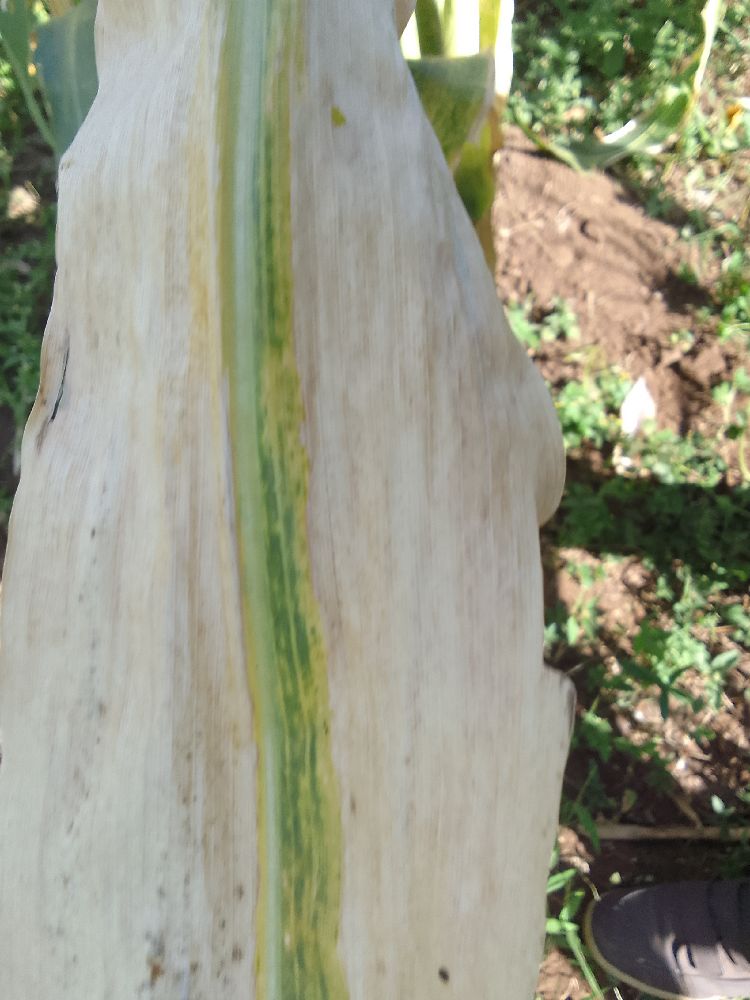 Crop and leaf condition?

maize, maize lethal necrosis
